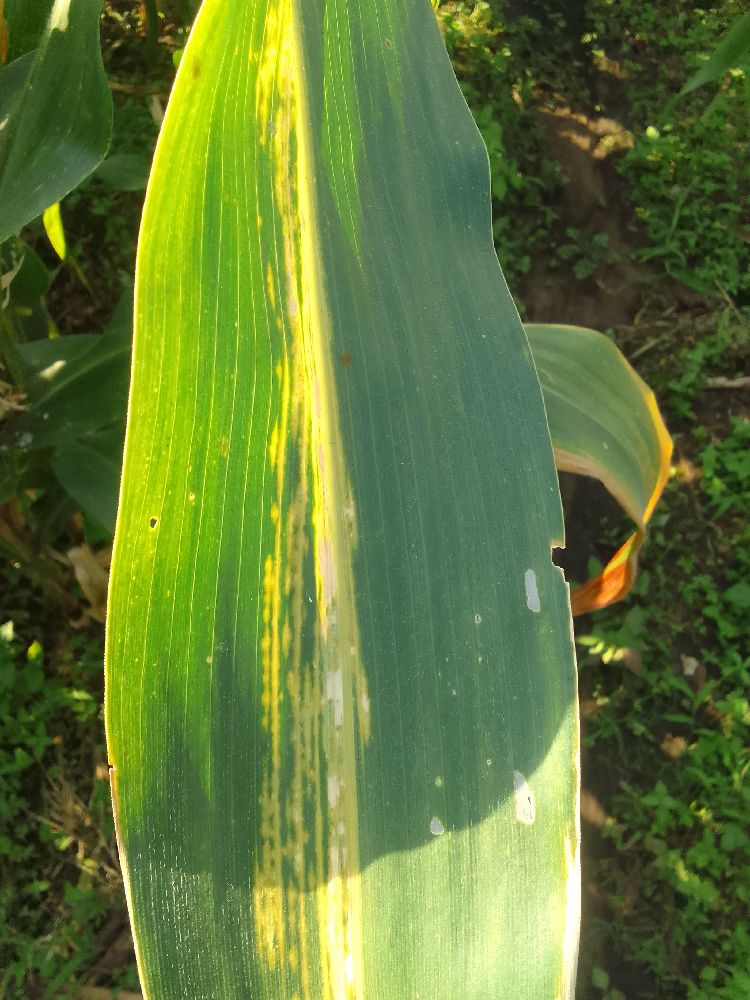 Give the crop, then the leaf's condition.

maize, maize lethal necrosis
